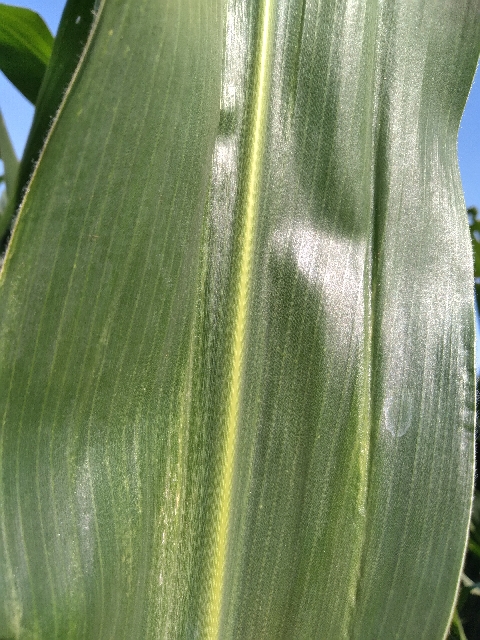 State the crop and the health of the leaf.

maize, maize lethal necrosis
